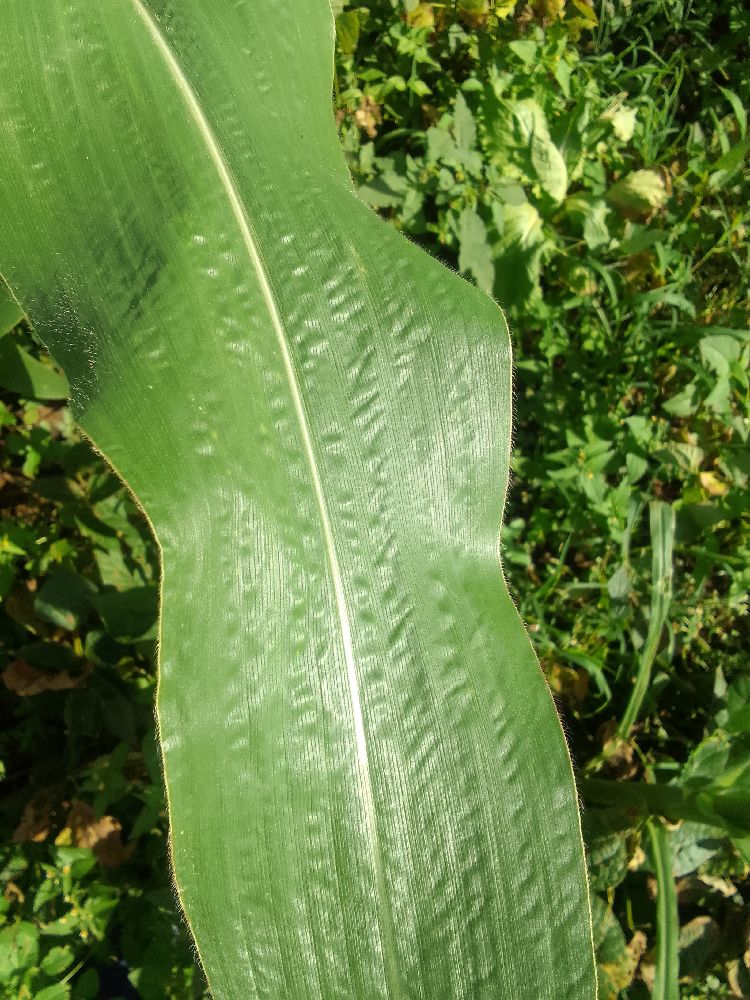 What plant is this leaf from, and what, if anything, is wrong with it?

maize, healthy
